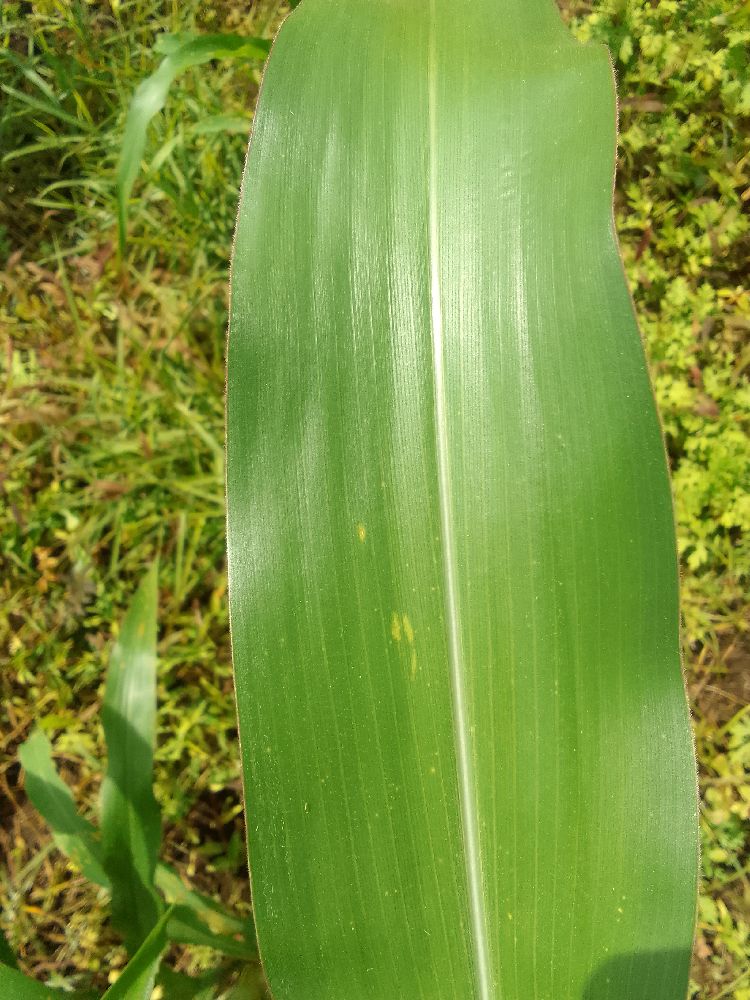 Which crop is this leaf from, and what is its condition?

maize, healthy
